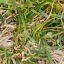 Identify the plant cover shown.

grass
